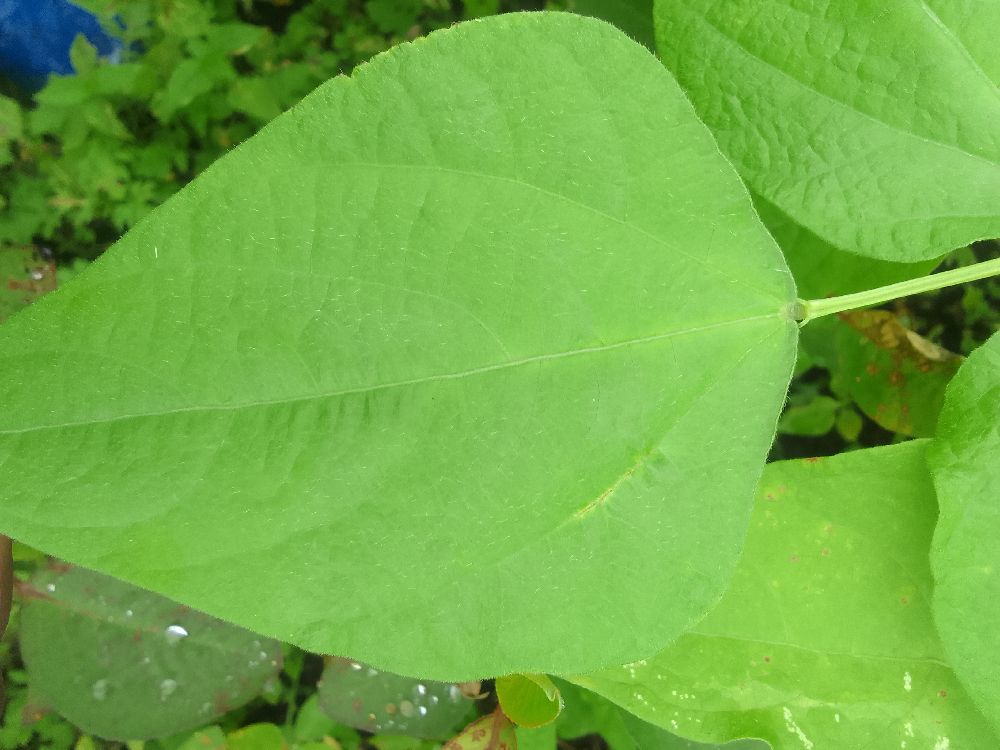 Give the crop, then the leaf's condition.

common bean, healthy
